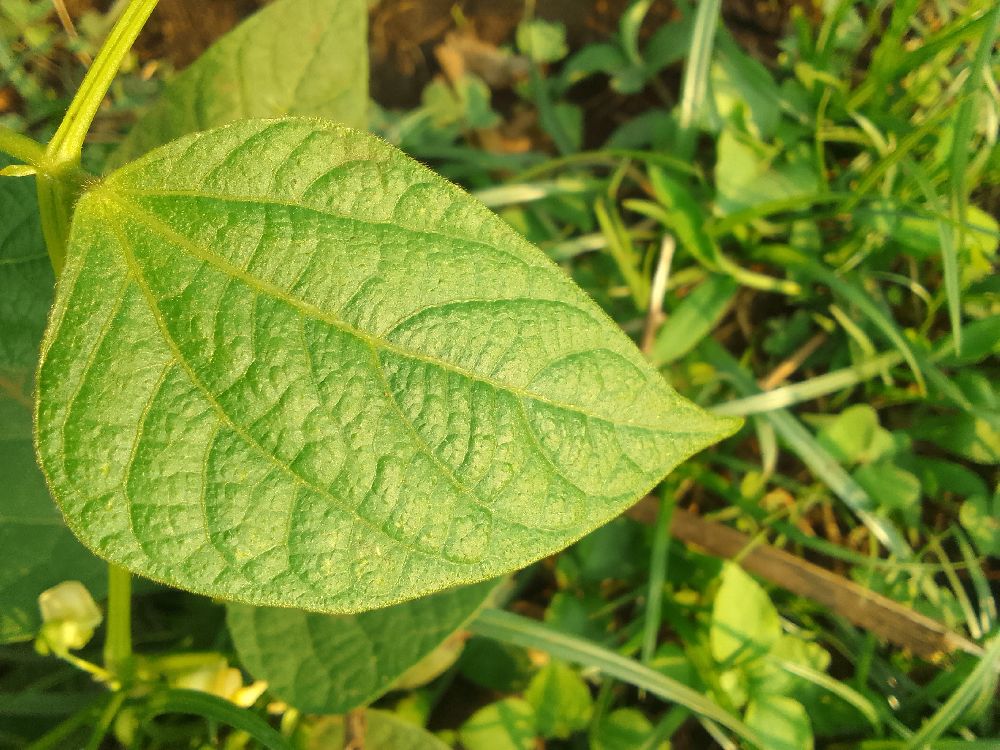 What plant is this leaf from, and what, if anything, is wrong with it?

common bean, healthy
